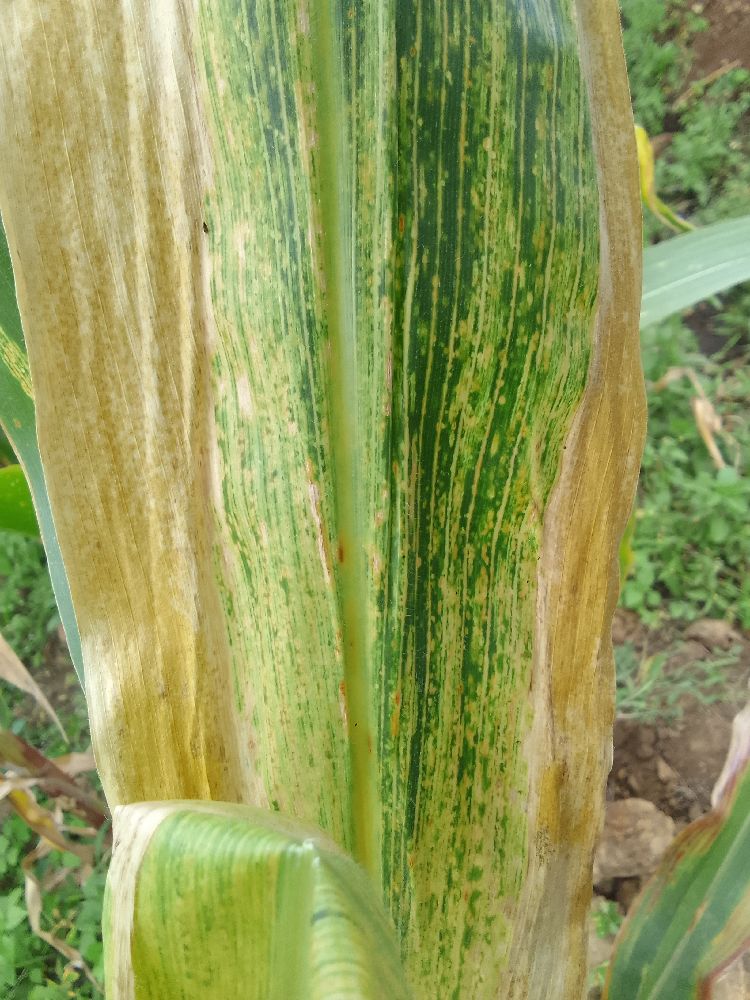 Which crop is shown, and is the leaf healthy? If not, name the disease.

maize, maize lethal necrosis
